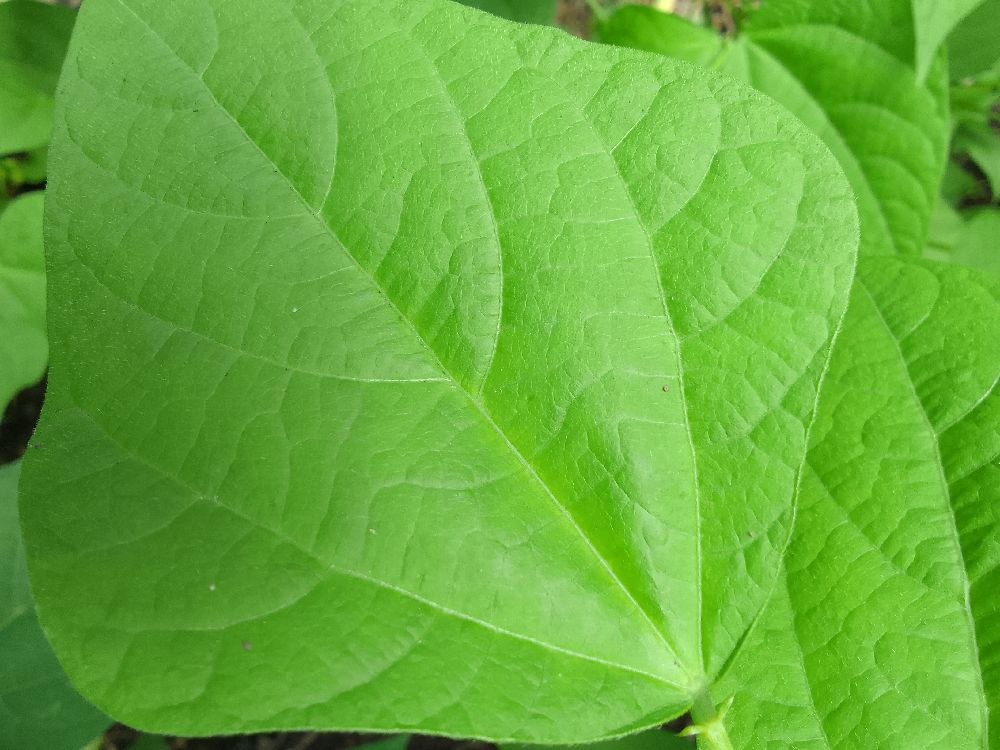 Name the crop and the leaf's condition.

common bean, healthy
